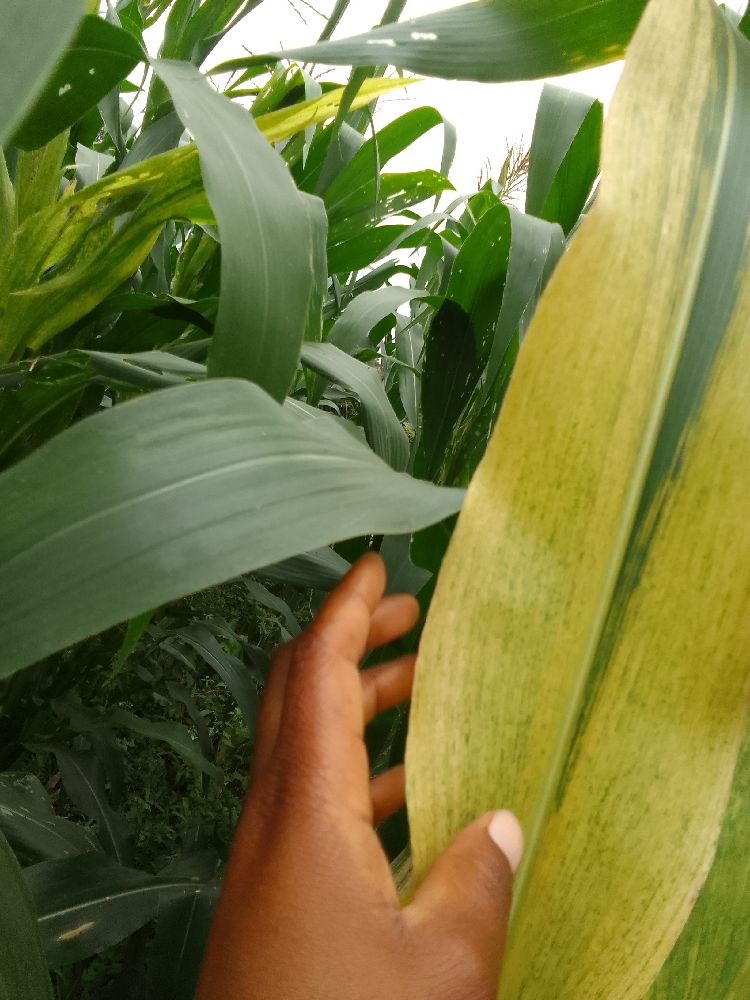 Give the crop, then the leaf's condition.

maize, healthy
